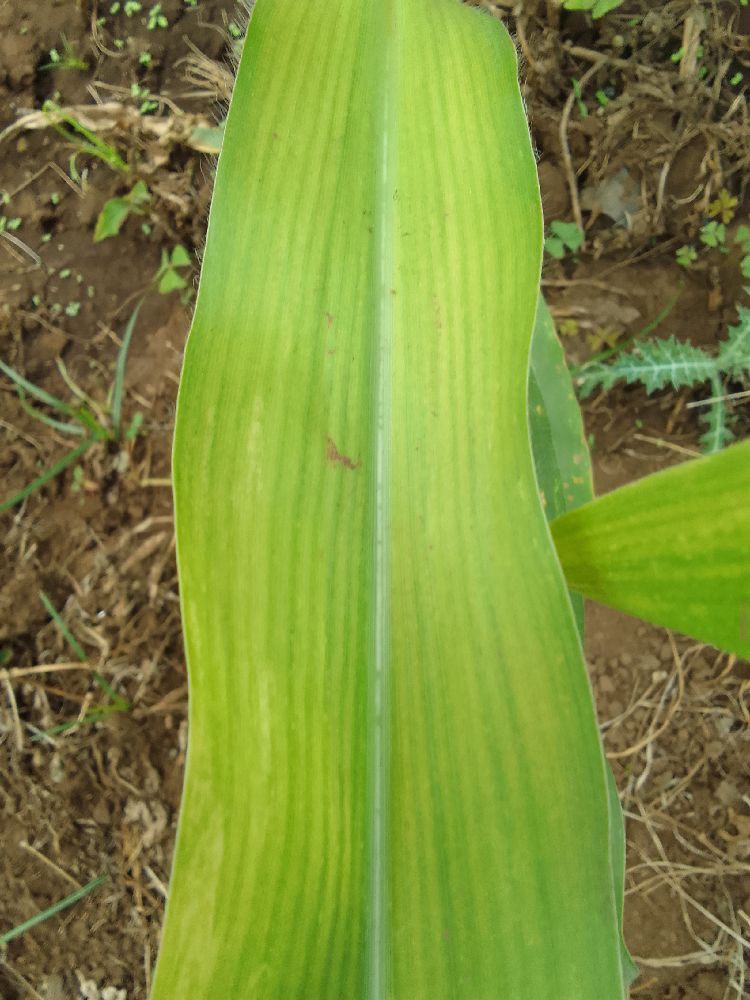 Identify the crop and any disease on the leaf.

maize, maize lethal necrosis
